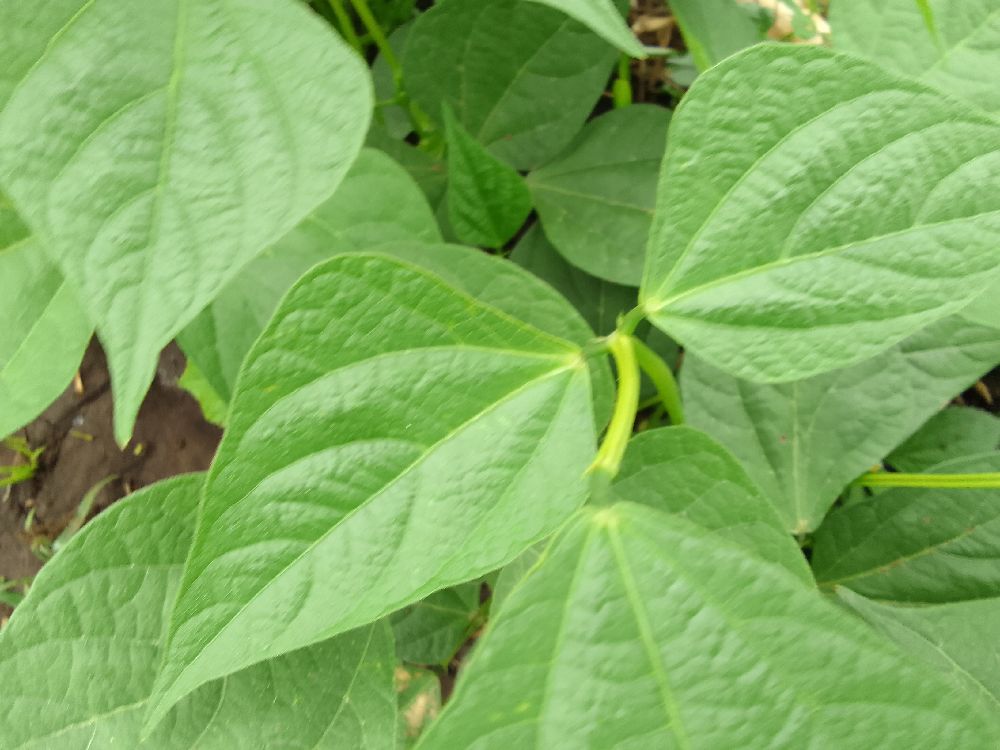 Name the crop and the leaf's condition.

common bean, healthy
